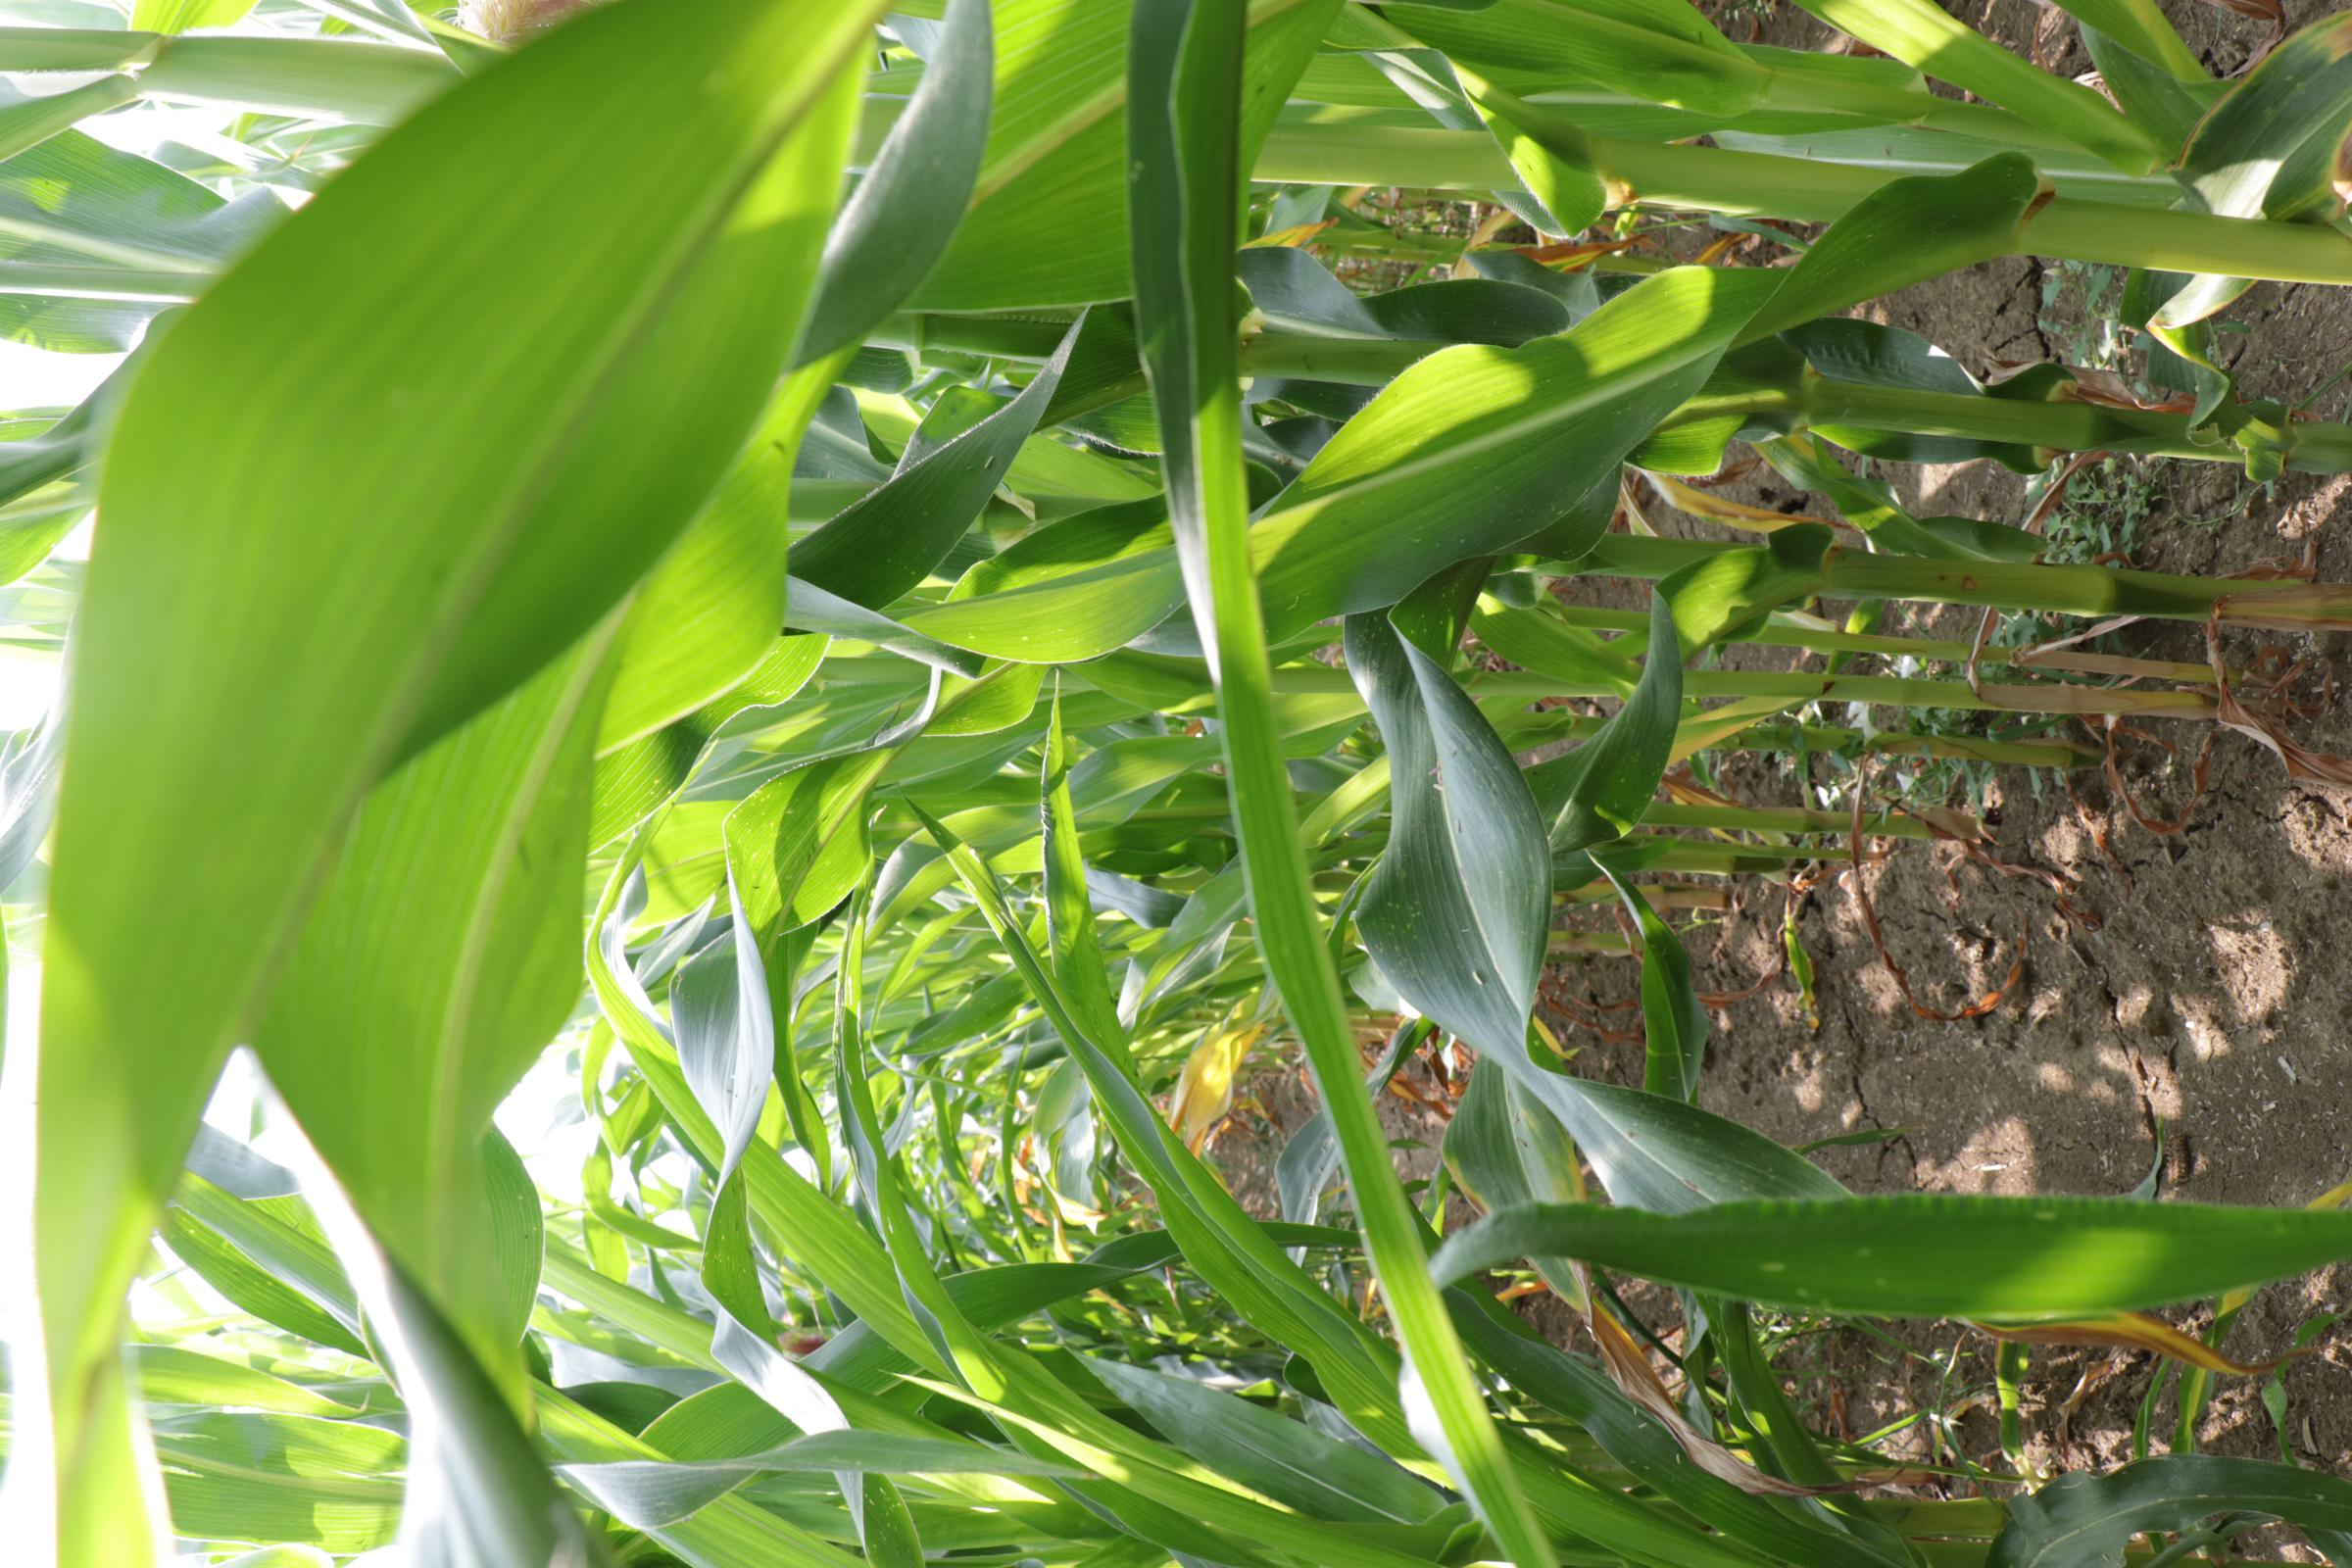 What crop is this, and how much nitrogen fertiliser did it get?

maize, full nitrogen fertilisation
